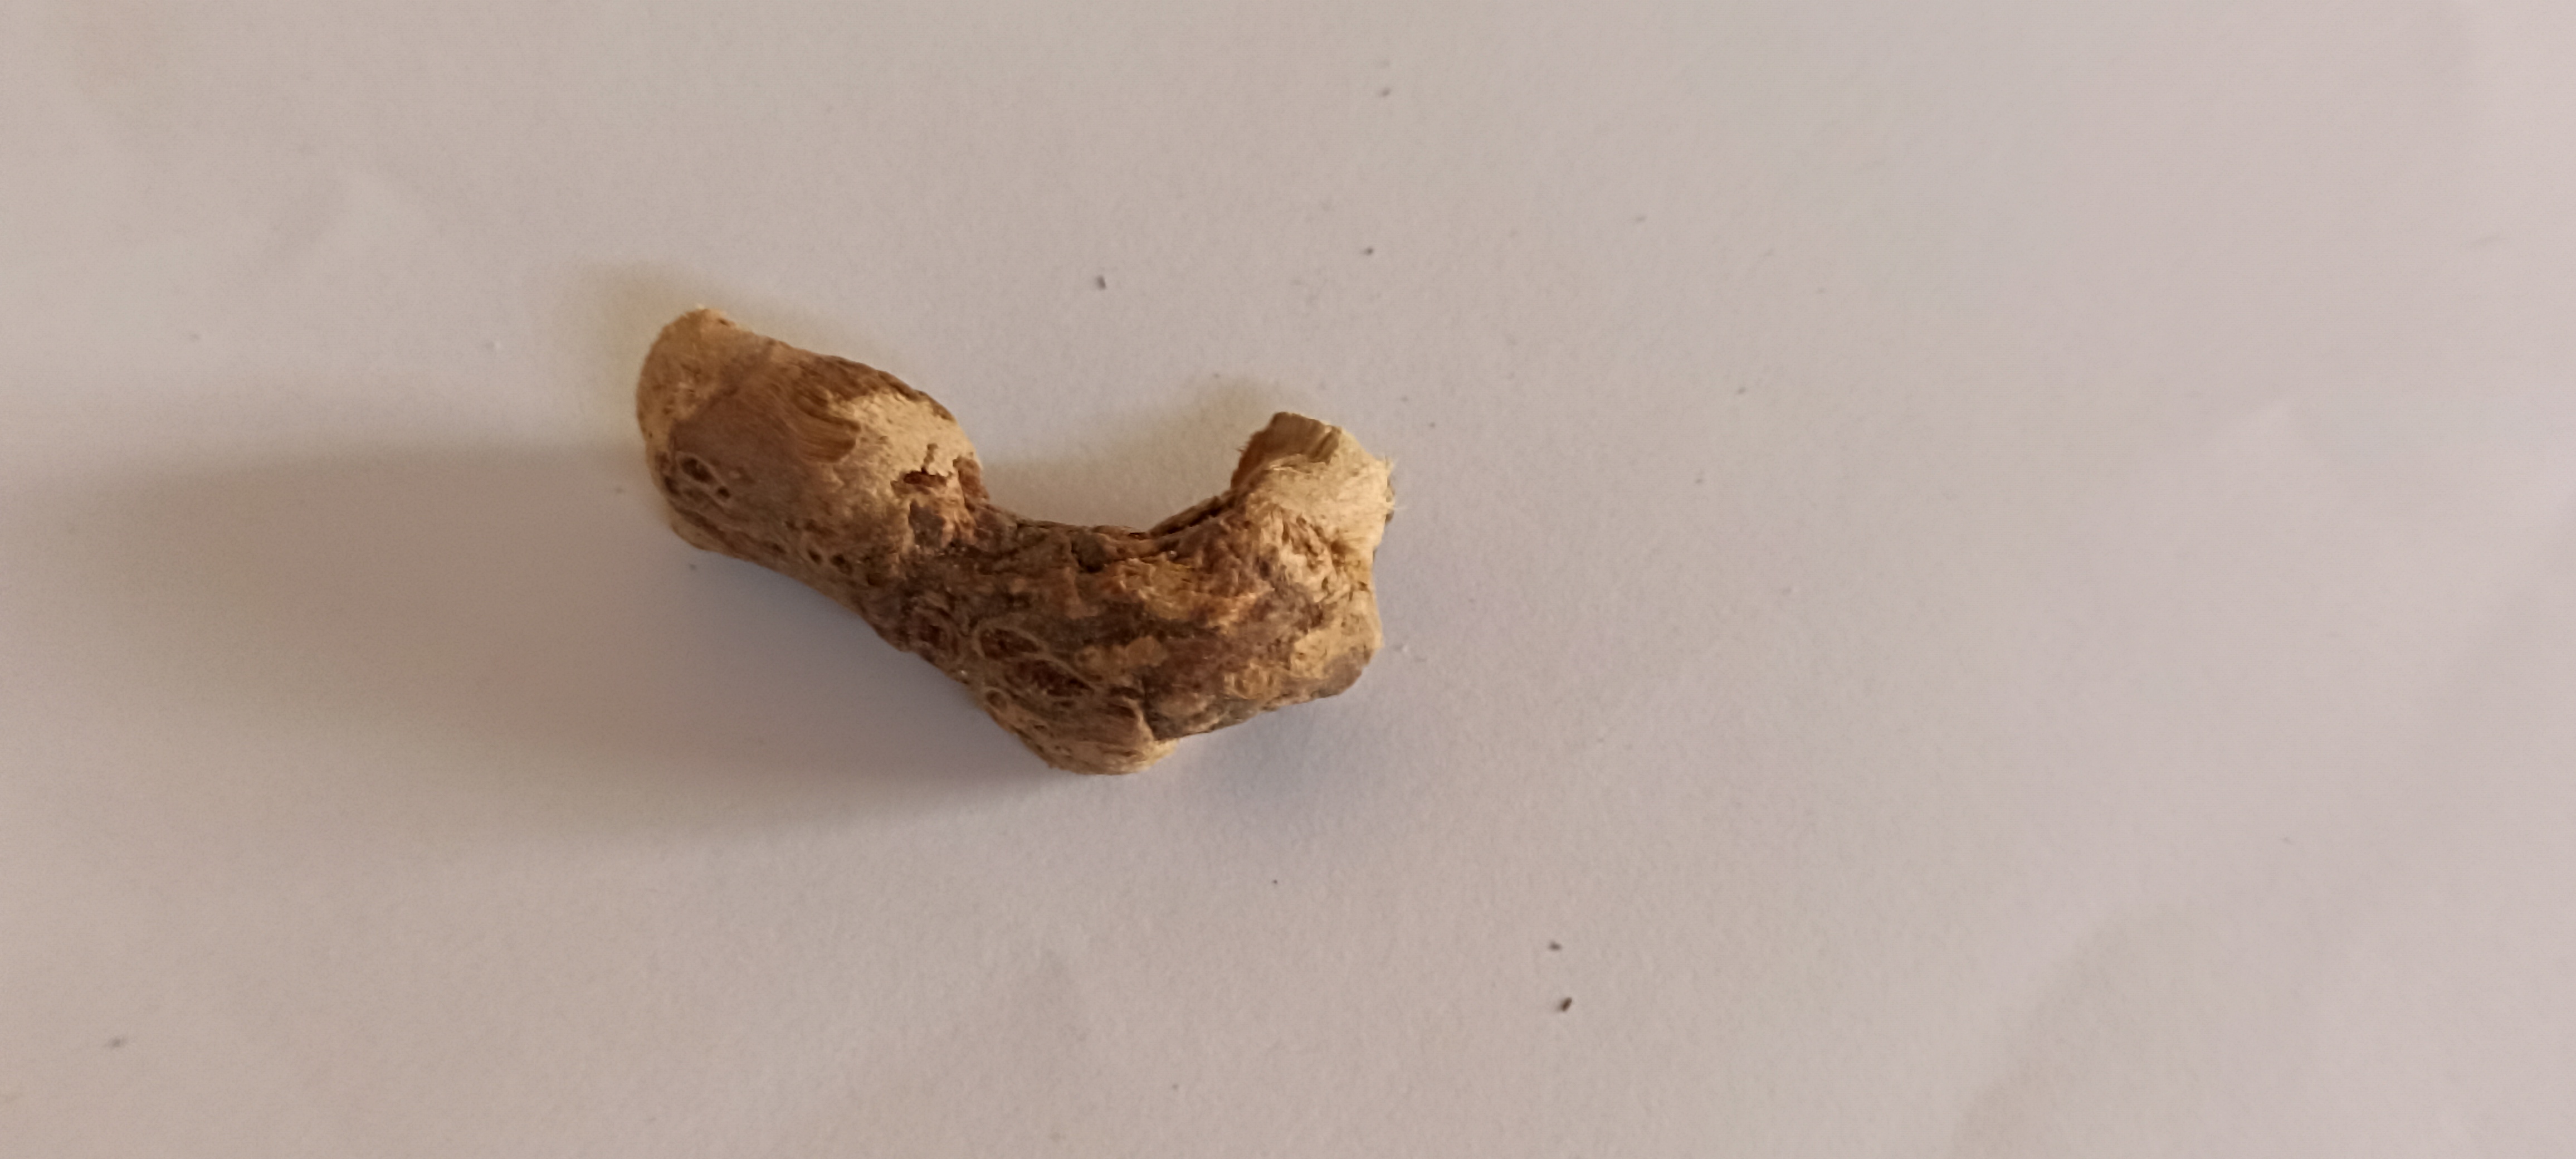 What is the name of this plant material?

vekhand
